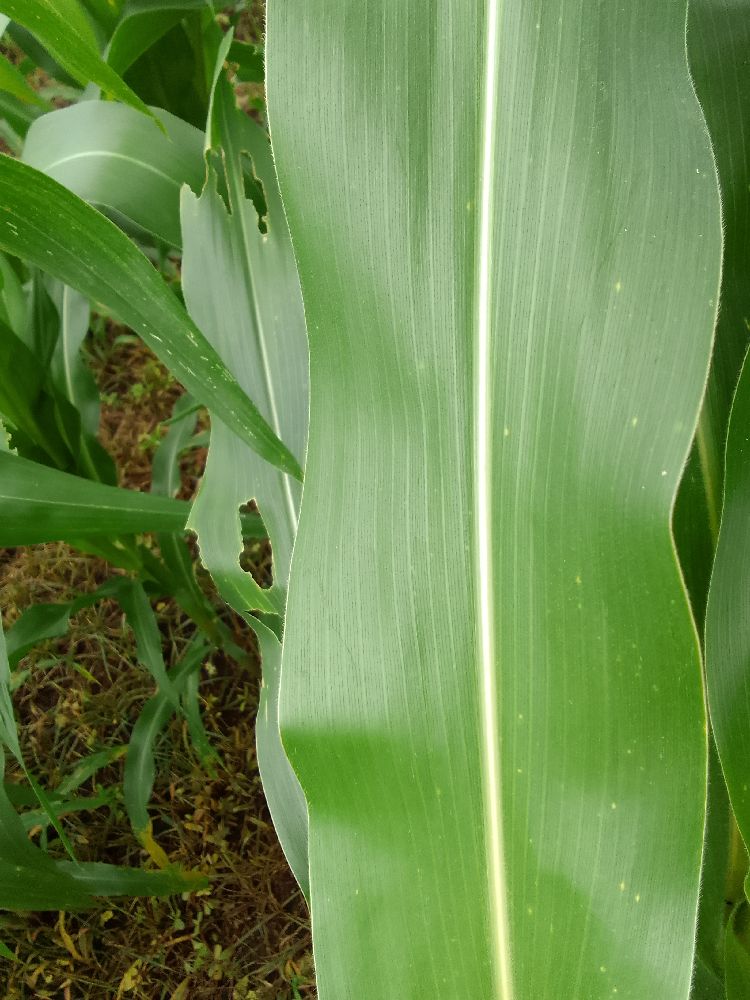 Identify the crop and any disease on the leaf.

maize, healthy
